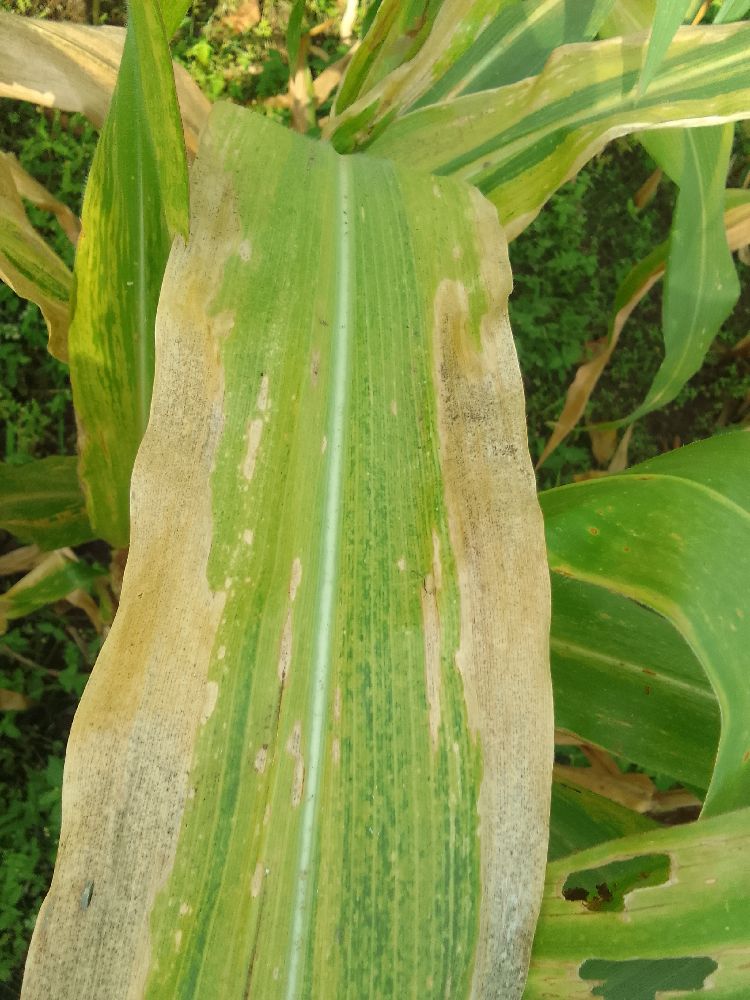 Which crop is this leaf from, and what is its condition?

maize, maize lethal necrosis
